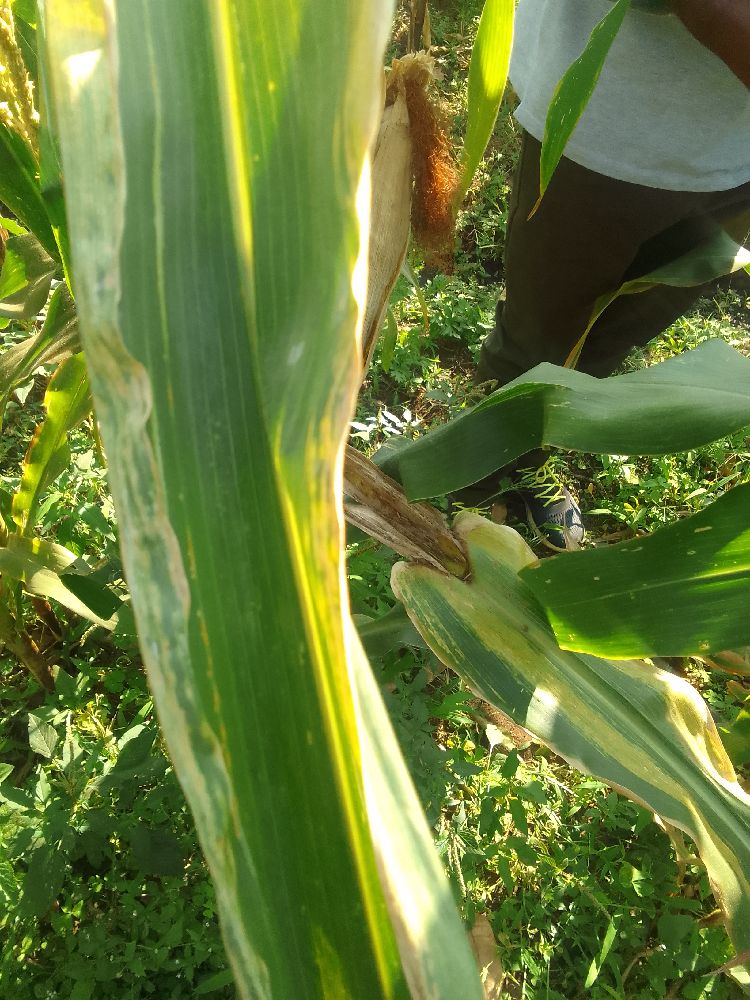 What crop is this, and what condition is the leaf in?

maize, maize lethal necrosis
